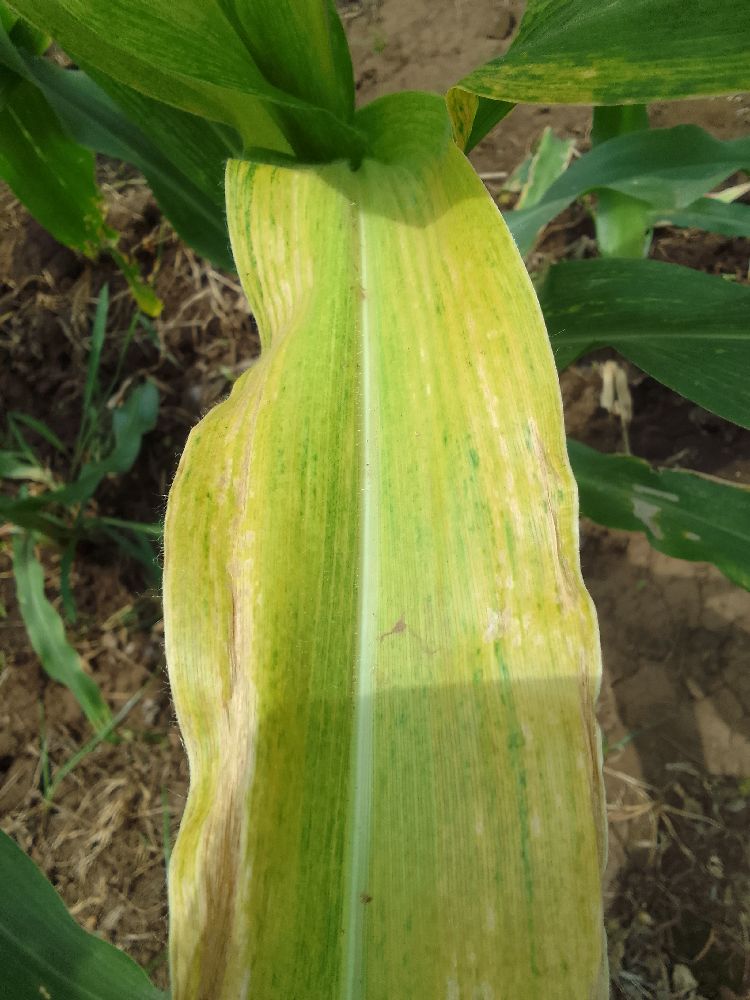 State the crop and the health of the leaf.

maize, maize lethal necrosis
